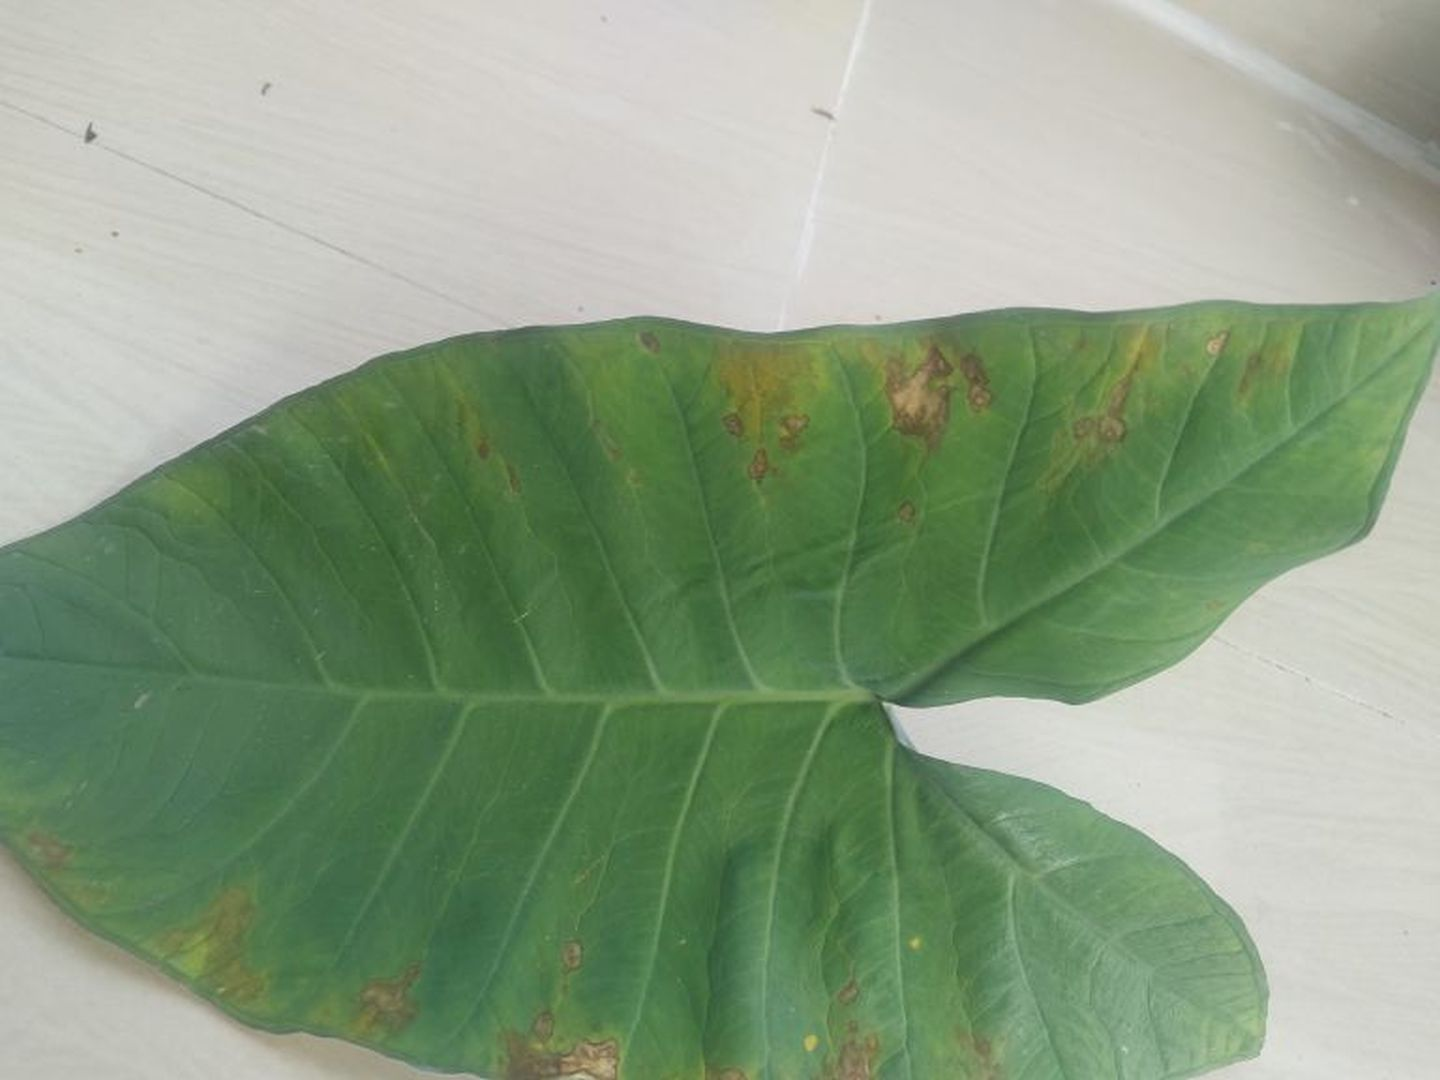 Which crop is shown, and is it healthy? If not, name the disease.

taro, leaf blight
